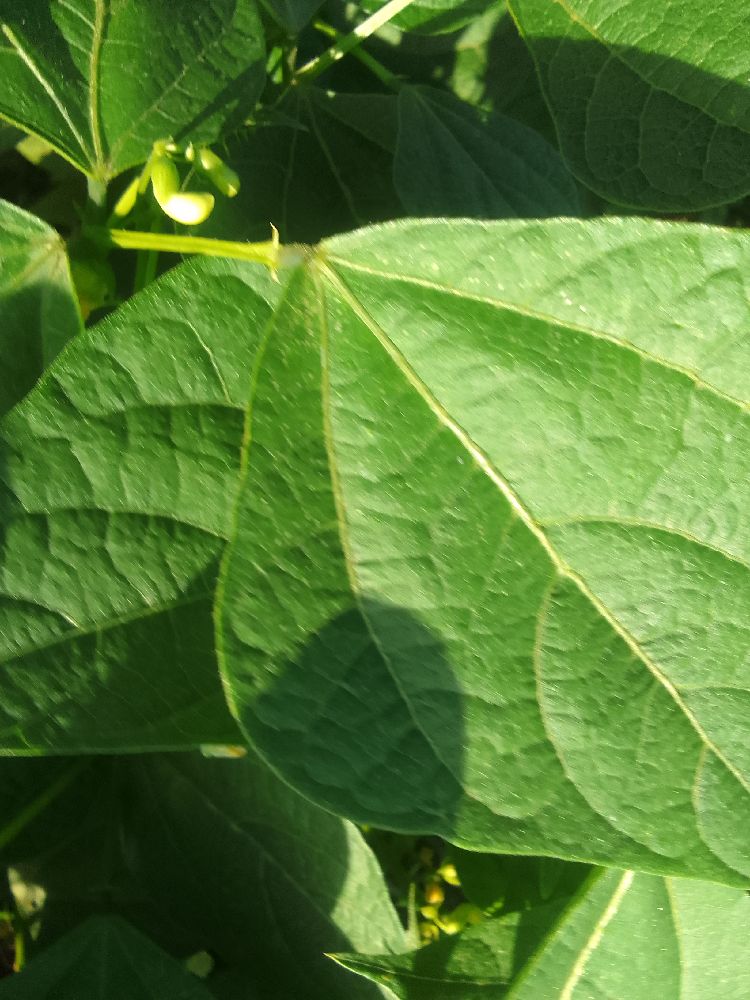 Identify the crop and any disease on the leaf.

common bean, healthy
